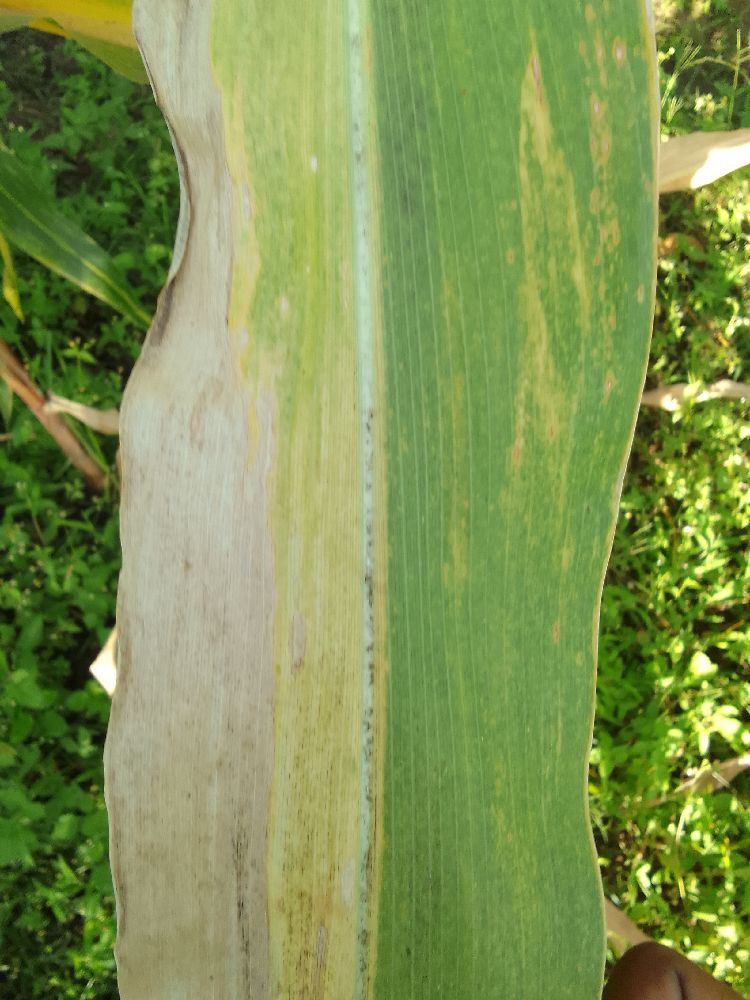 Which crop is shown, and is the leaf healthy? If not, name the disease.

maize, maize lethal necrosis
